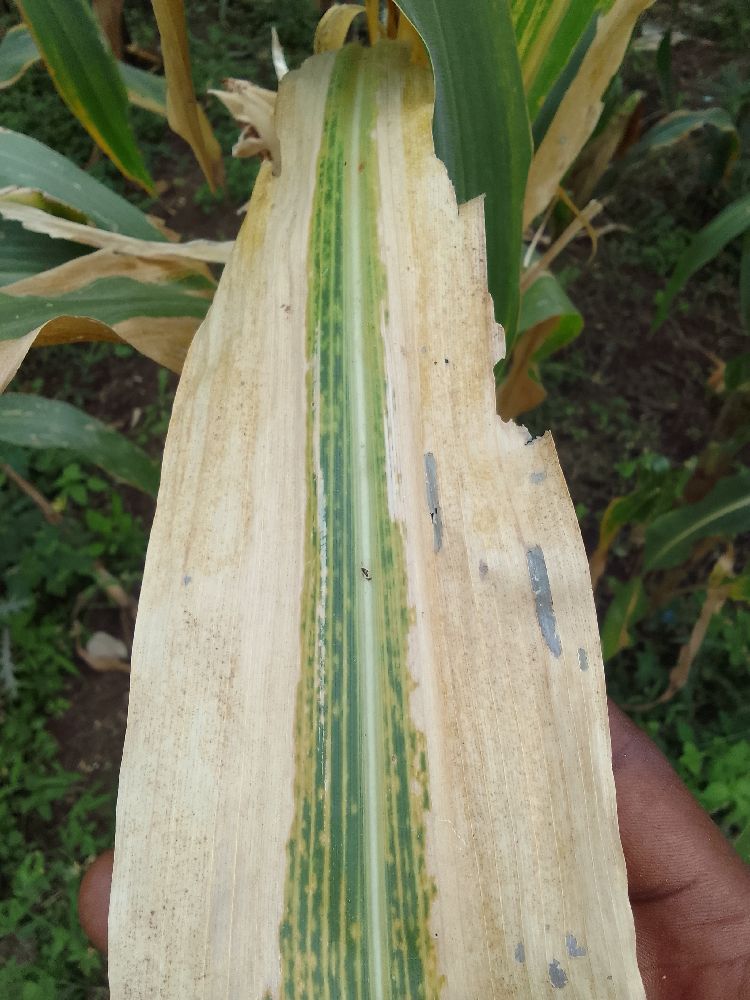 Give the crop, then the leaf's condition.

maize, maize lethal necrosis
